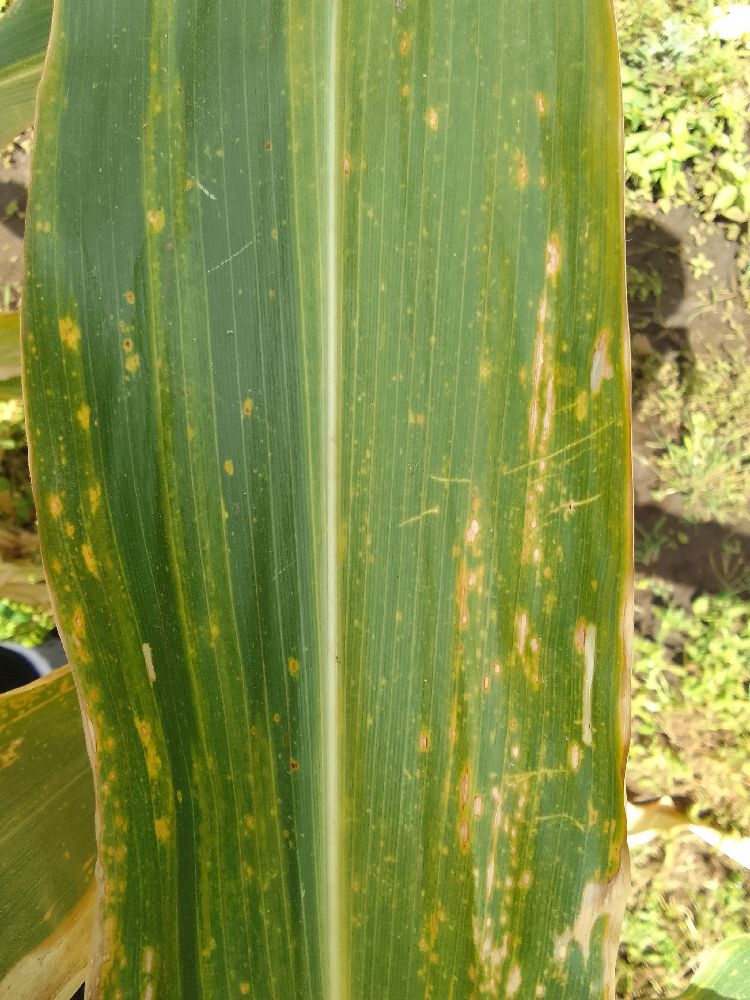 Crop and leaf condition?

maize, maize lethal necrosis
